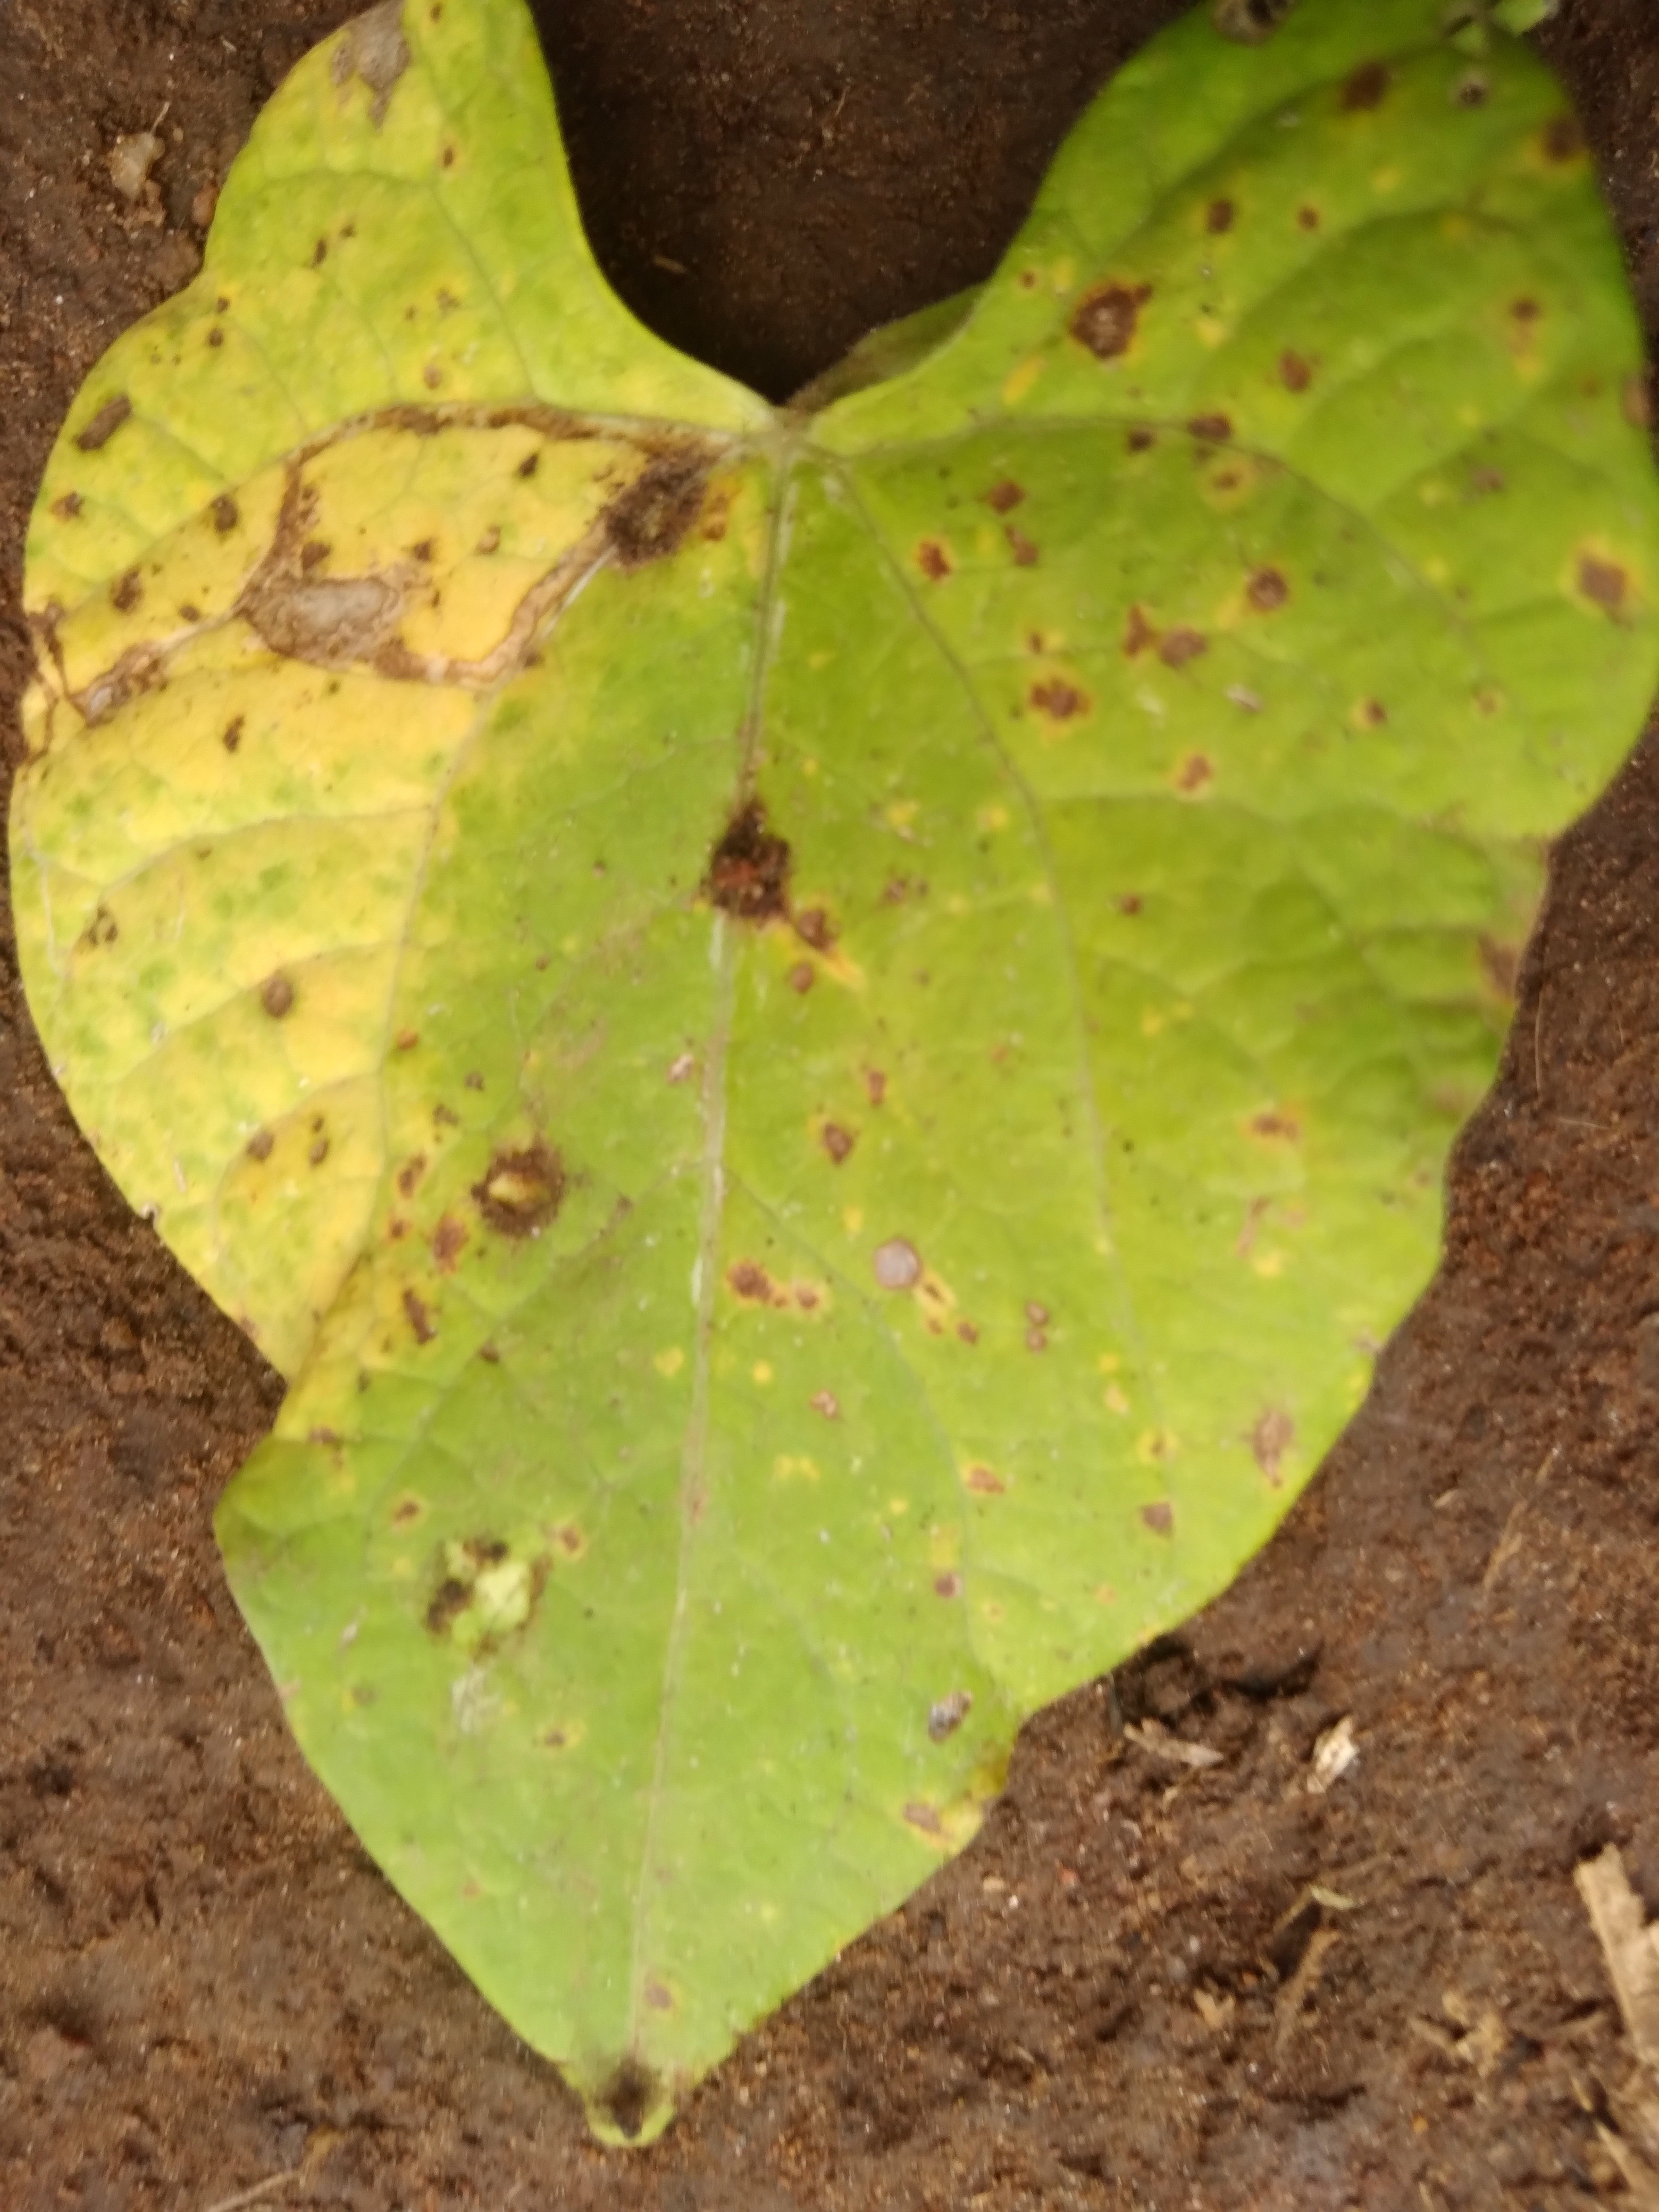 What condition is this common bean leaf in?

rust
